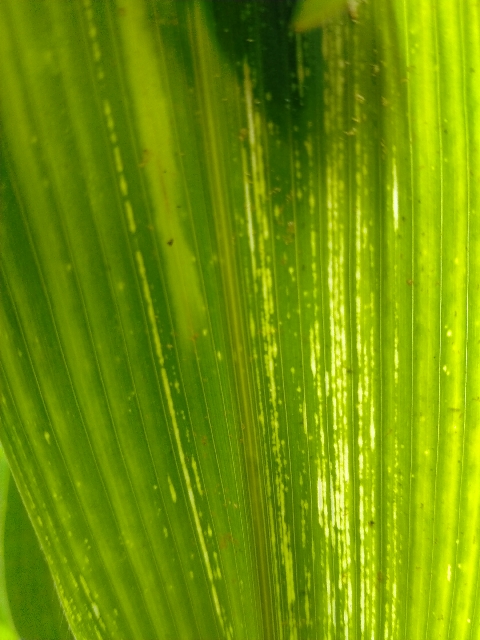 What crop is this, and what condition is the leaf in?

maize, maize streak virus
